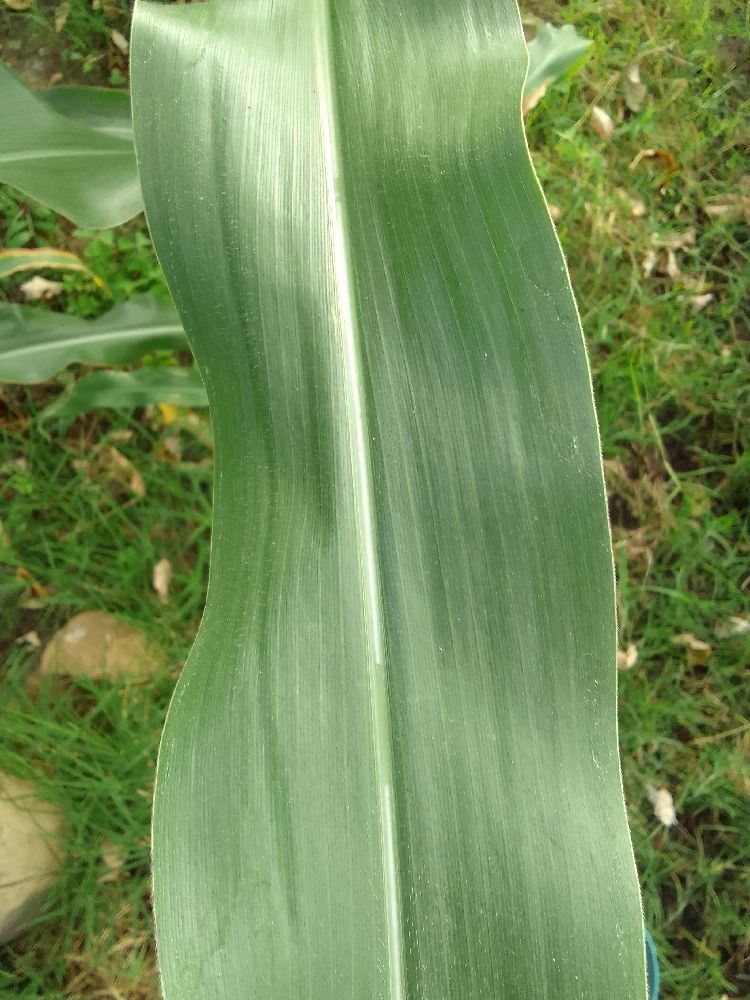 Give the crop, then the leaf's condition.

maize, healthy
